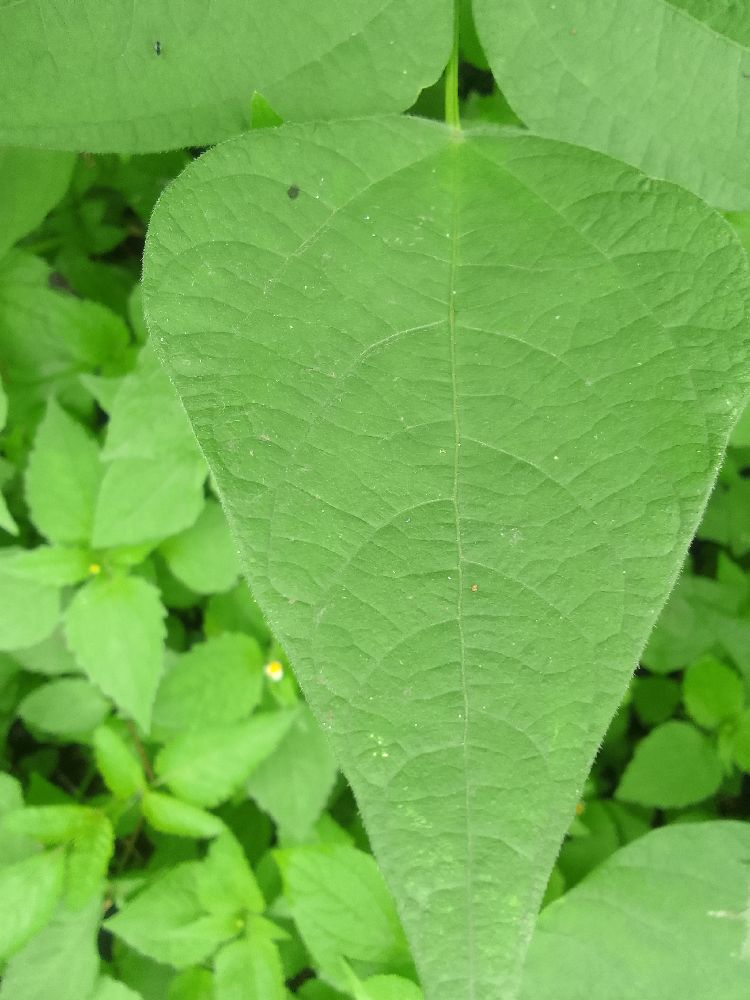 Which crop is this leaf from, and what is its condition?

common bean, healthy
